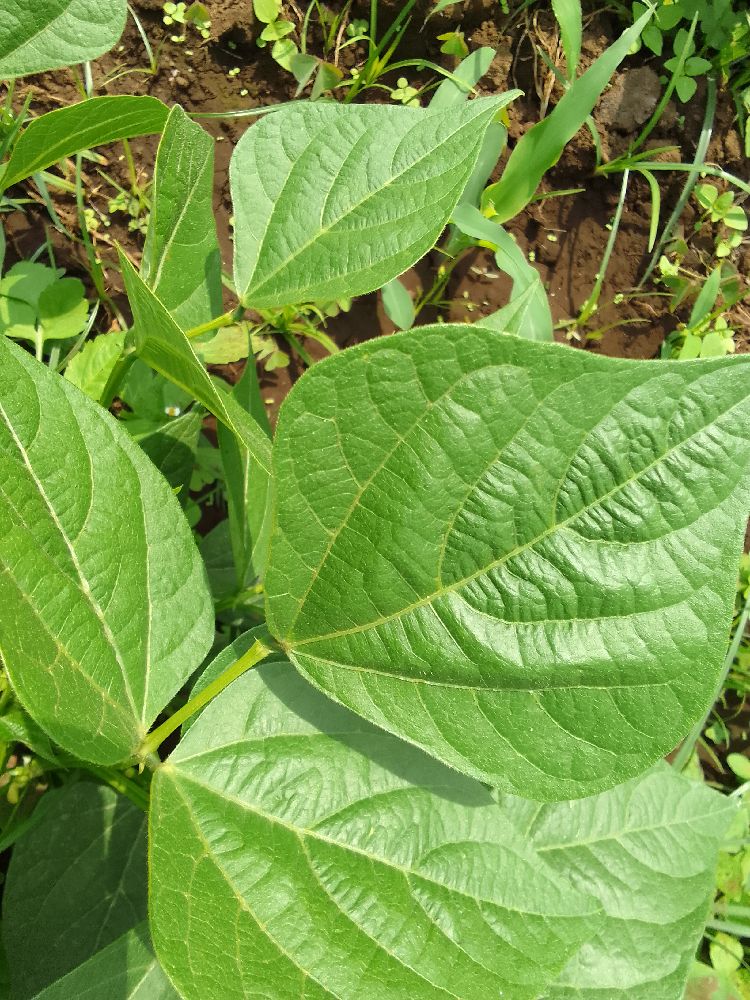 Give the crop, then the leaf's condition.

common bean, healthy
